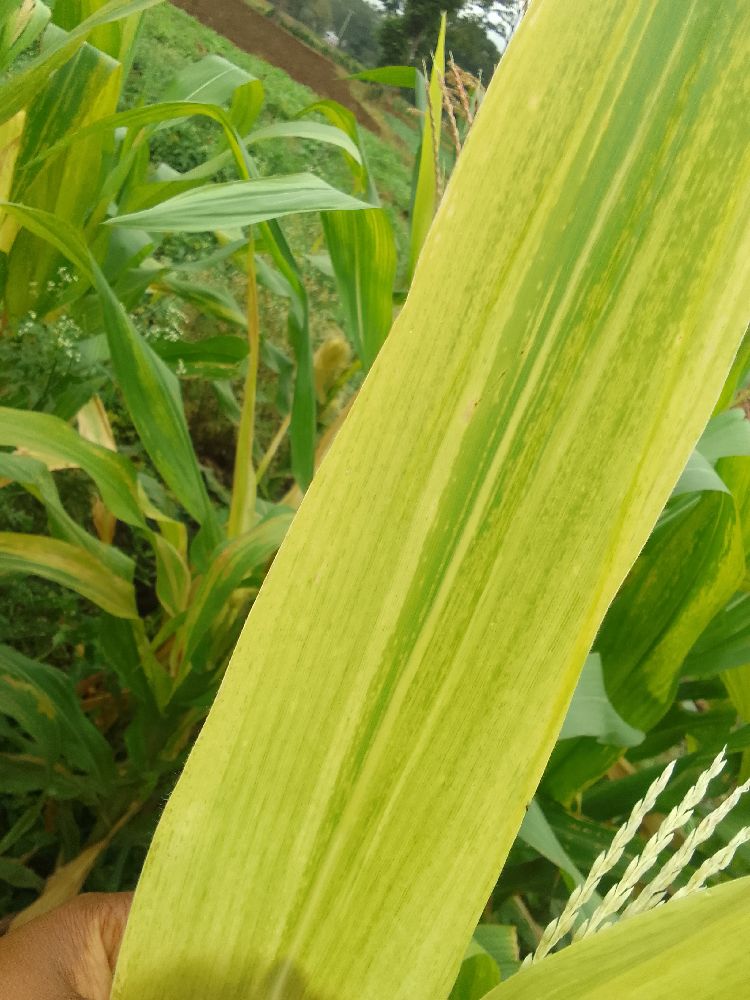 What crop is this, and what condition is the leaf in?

maize, maize lethal necrosis
